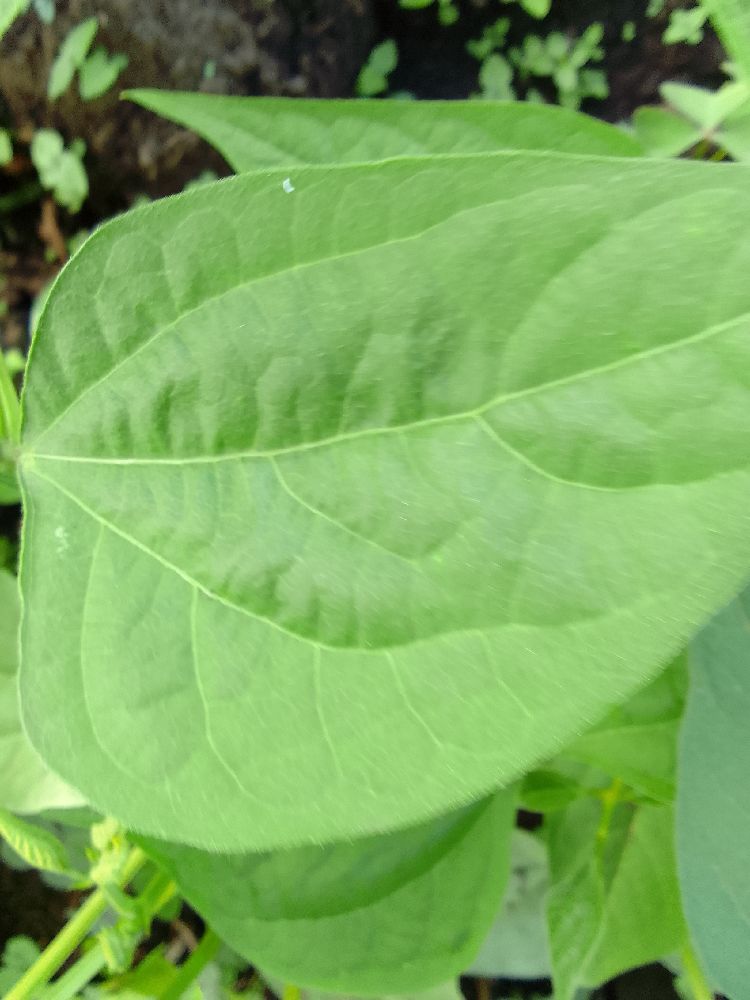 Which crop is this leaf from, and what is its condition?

common bean, healthy
